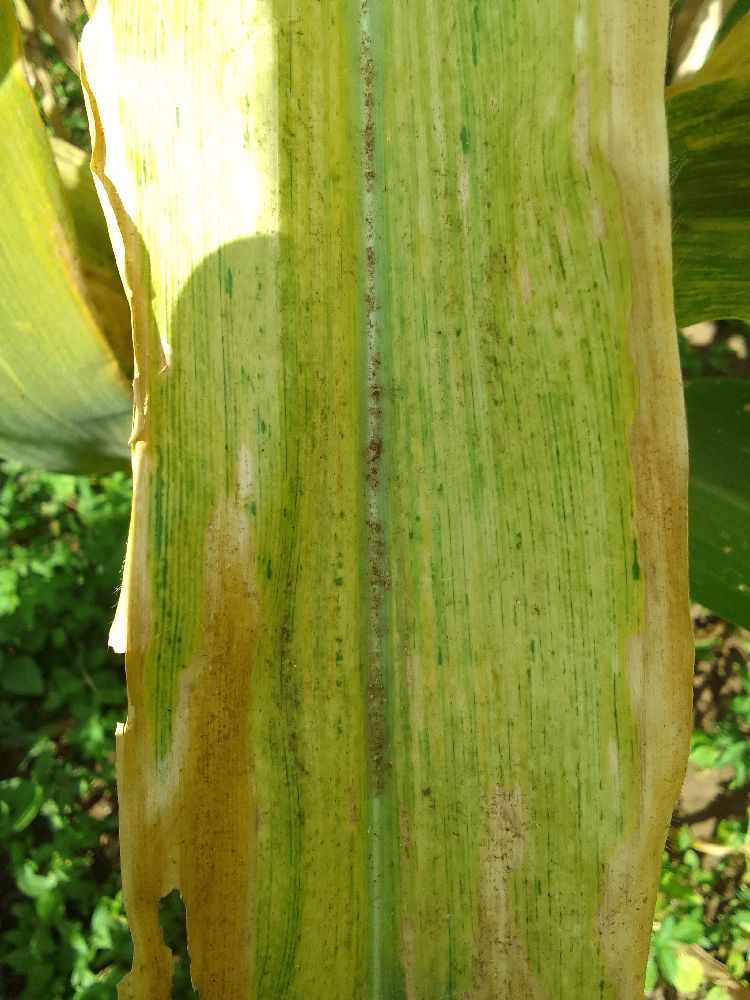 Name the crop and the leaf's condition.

maize, maize lethal necrosis
